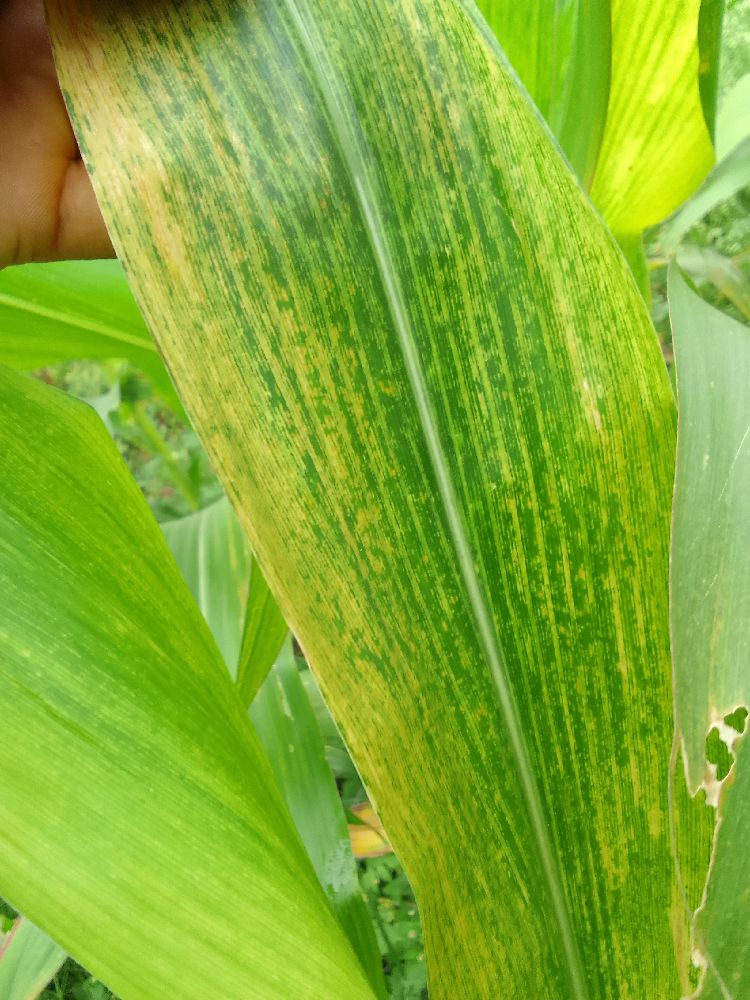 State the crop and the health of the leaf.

maize, maize lethal necrosis
